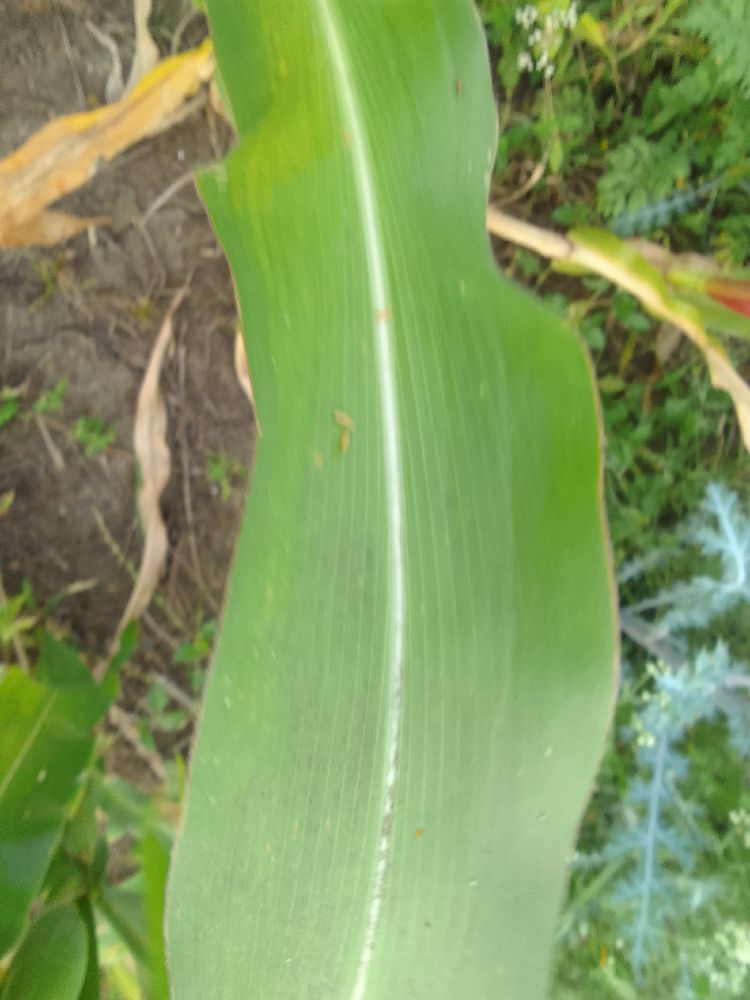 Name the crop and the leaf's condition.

maize, healthy
